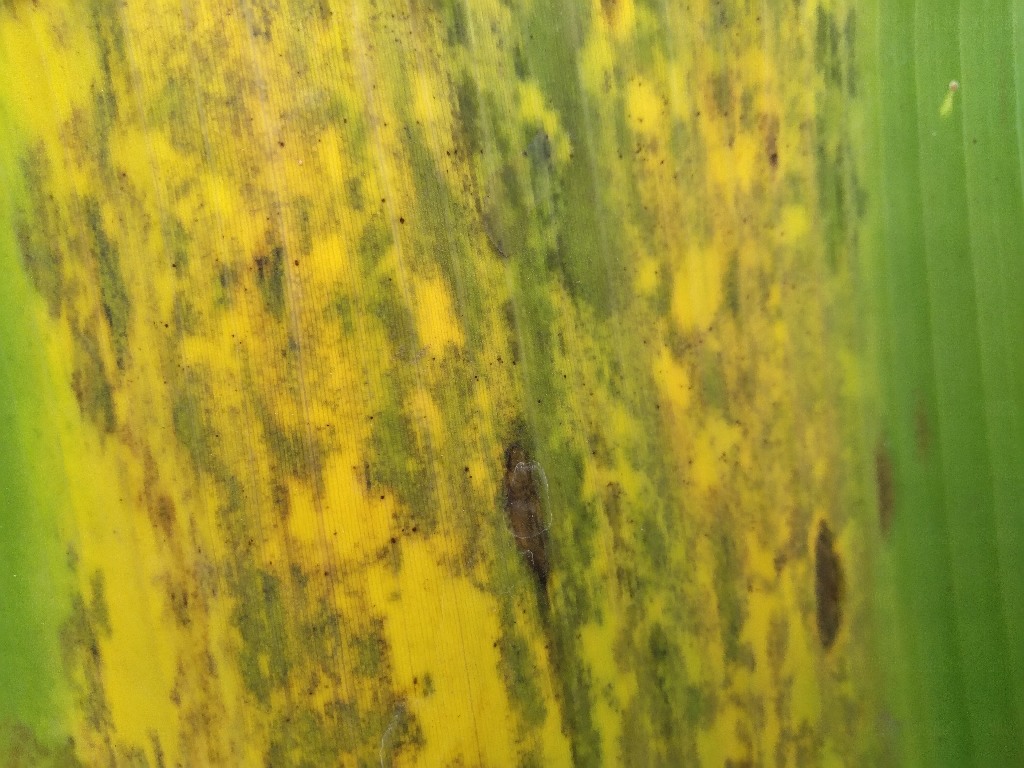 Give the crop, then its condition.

banana, black sigatoka
